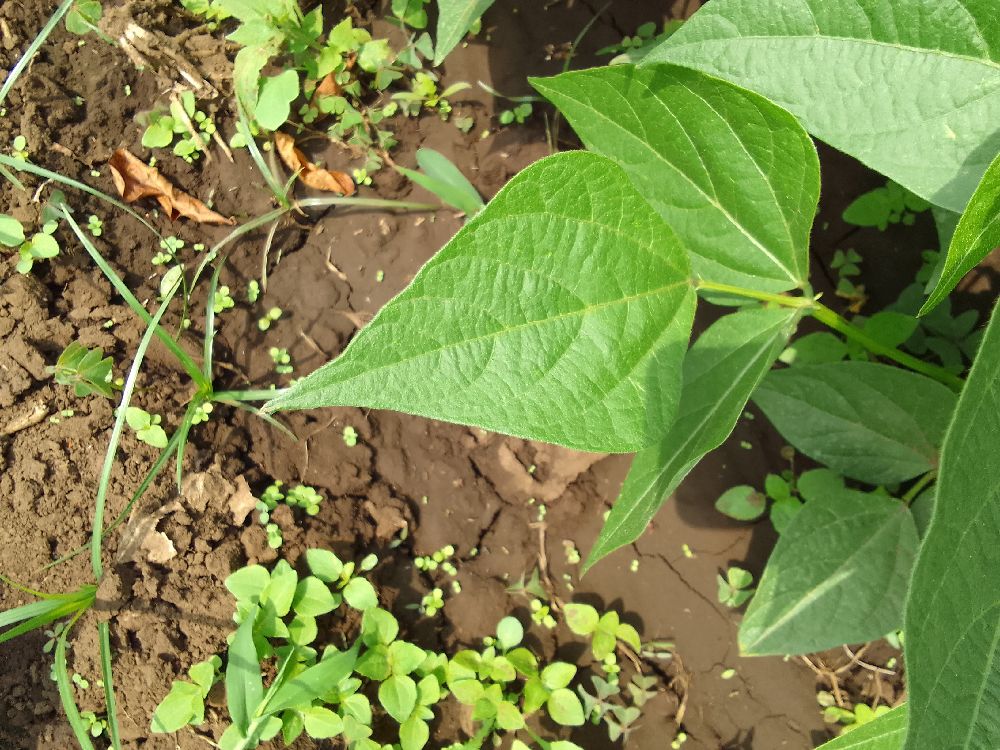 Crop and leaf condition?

common bean, healthy
